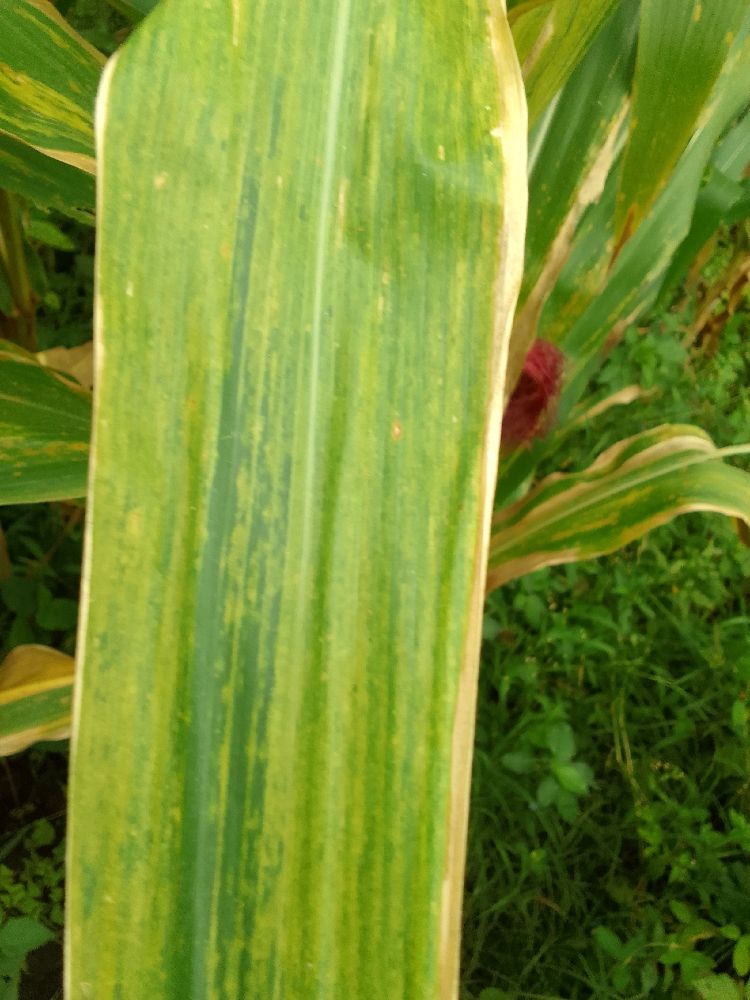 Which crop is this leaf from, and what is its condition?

maize, maize lethal necrosis
